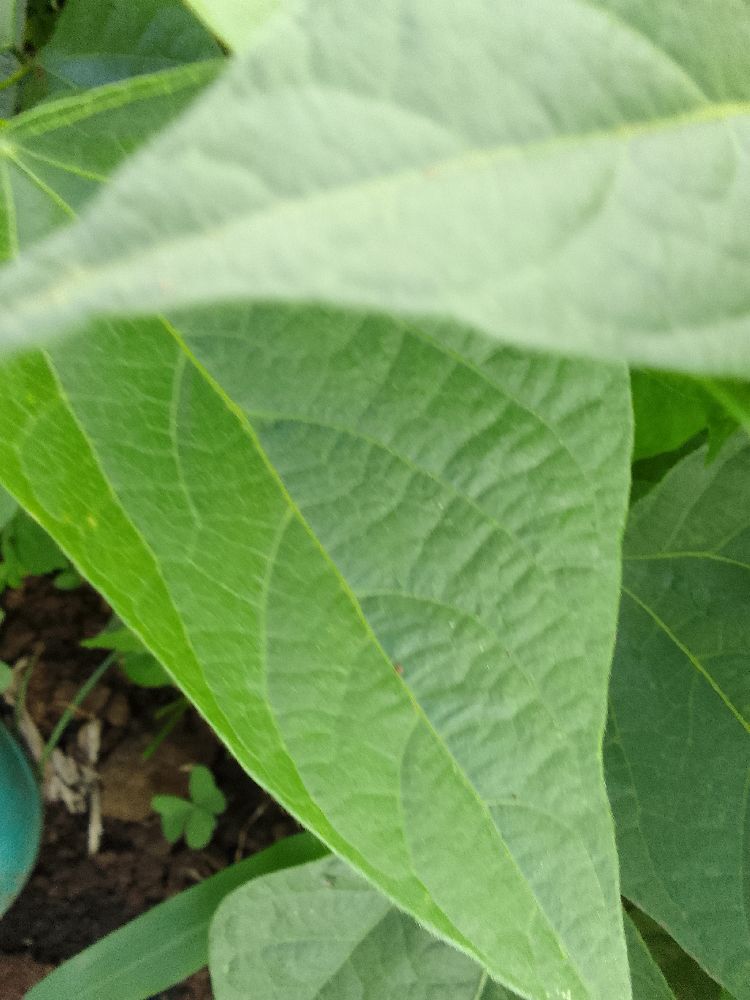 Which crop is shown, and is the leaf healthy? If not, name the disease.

common bean, healthy
